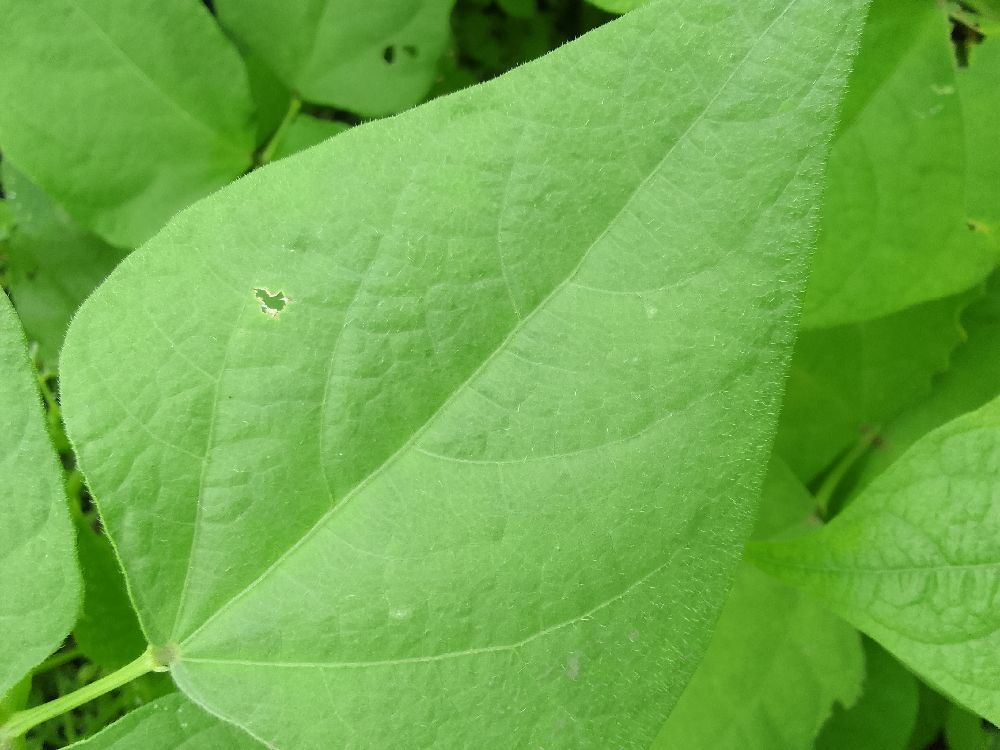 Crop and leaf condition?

common bean, healthy
